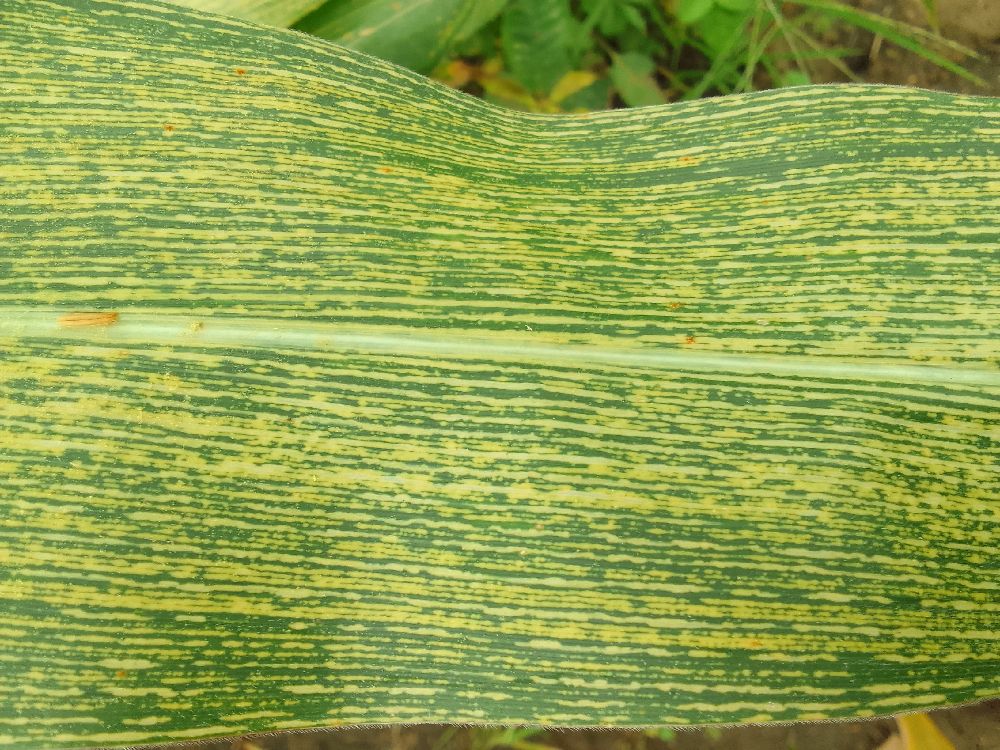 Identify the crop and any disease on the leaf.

maize, maize streak virus
